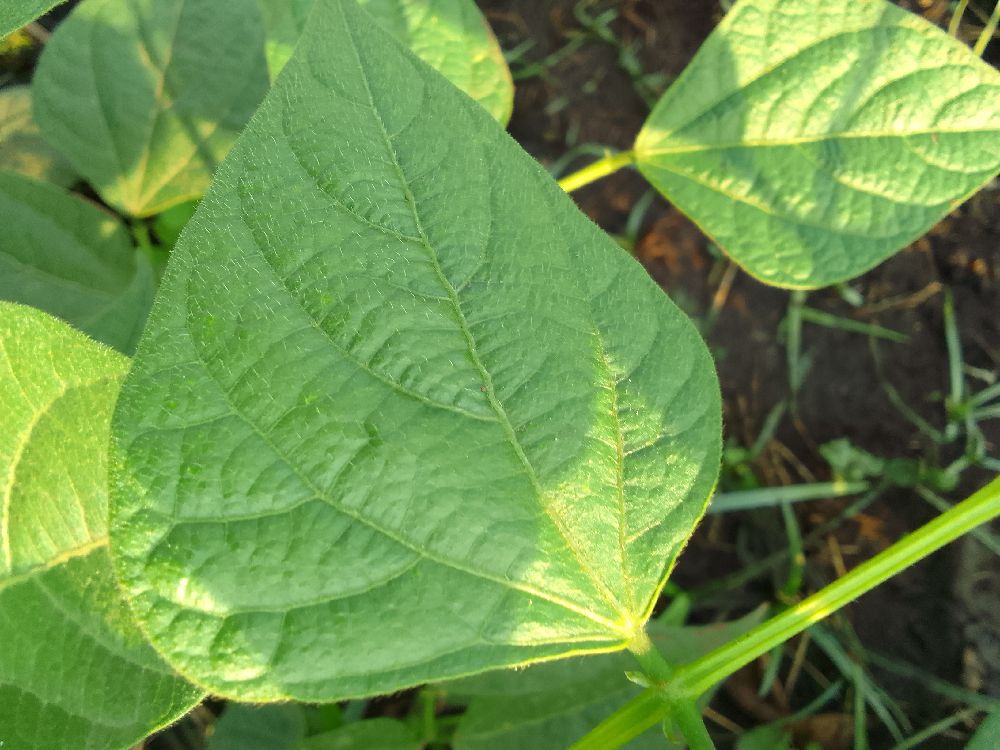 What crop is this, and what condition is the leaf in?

common bean, healthy
